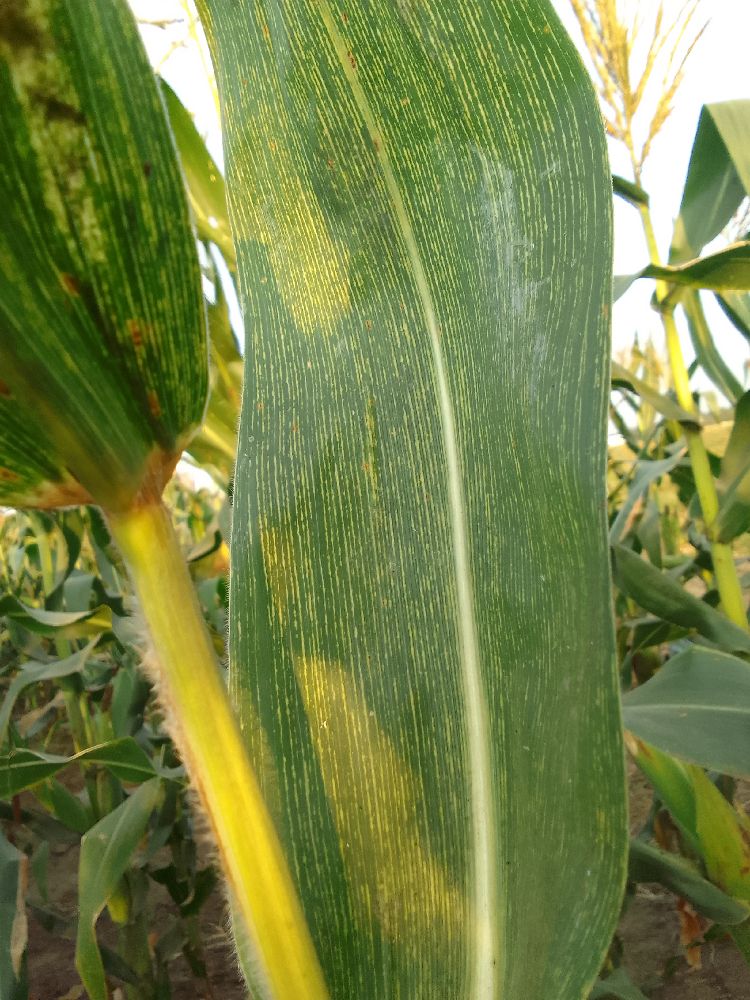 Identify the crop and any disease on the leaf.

maize, maize streak virus
